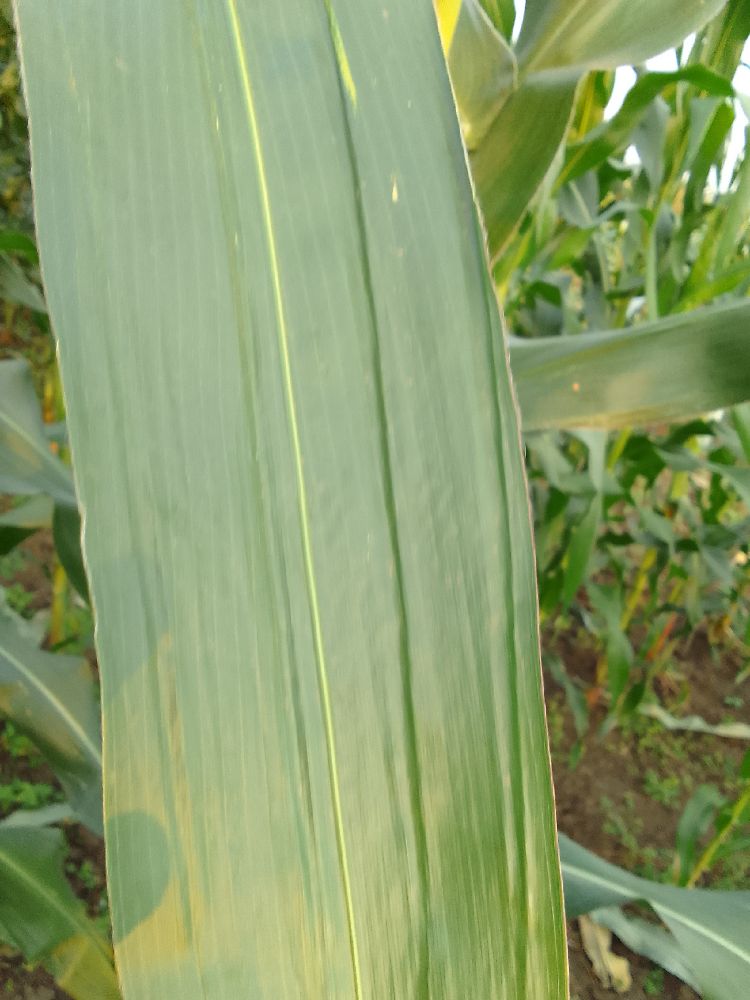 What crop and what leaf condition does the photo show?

maize, healthy
